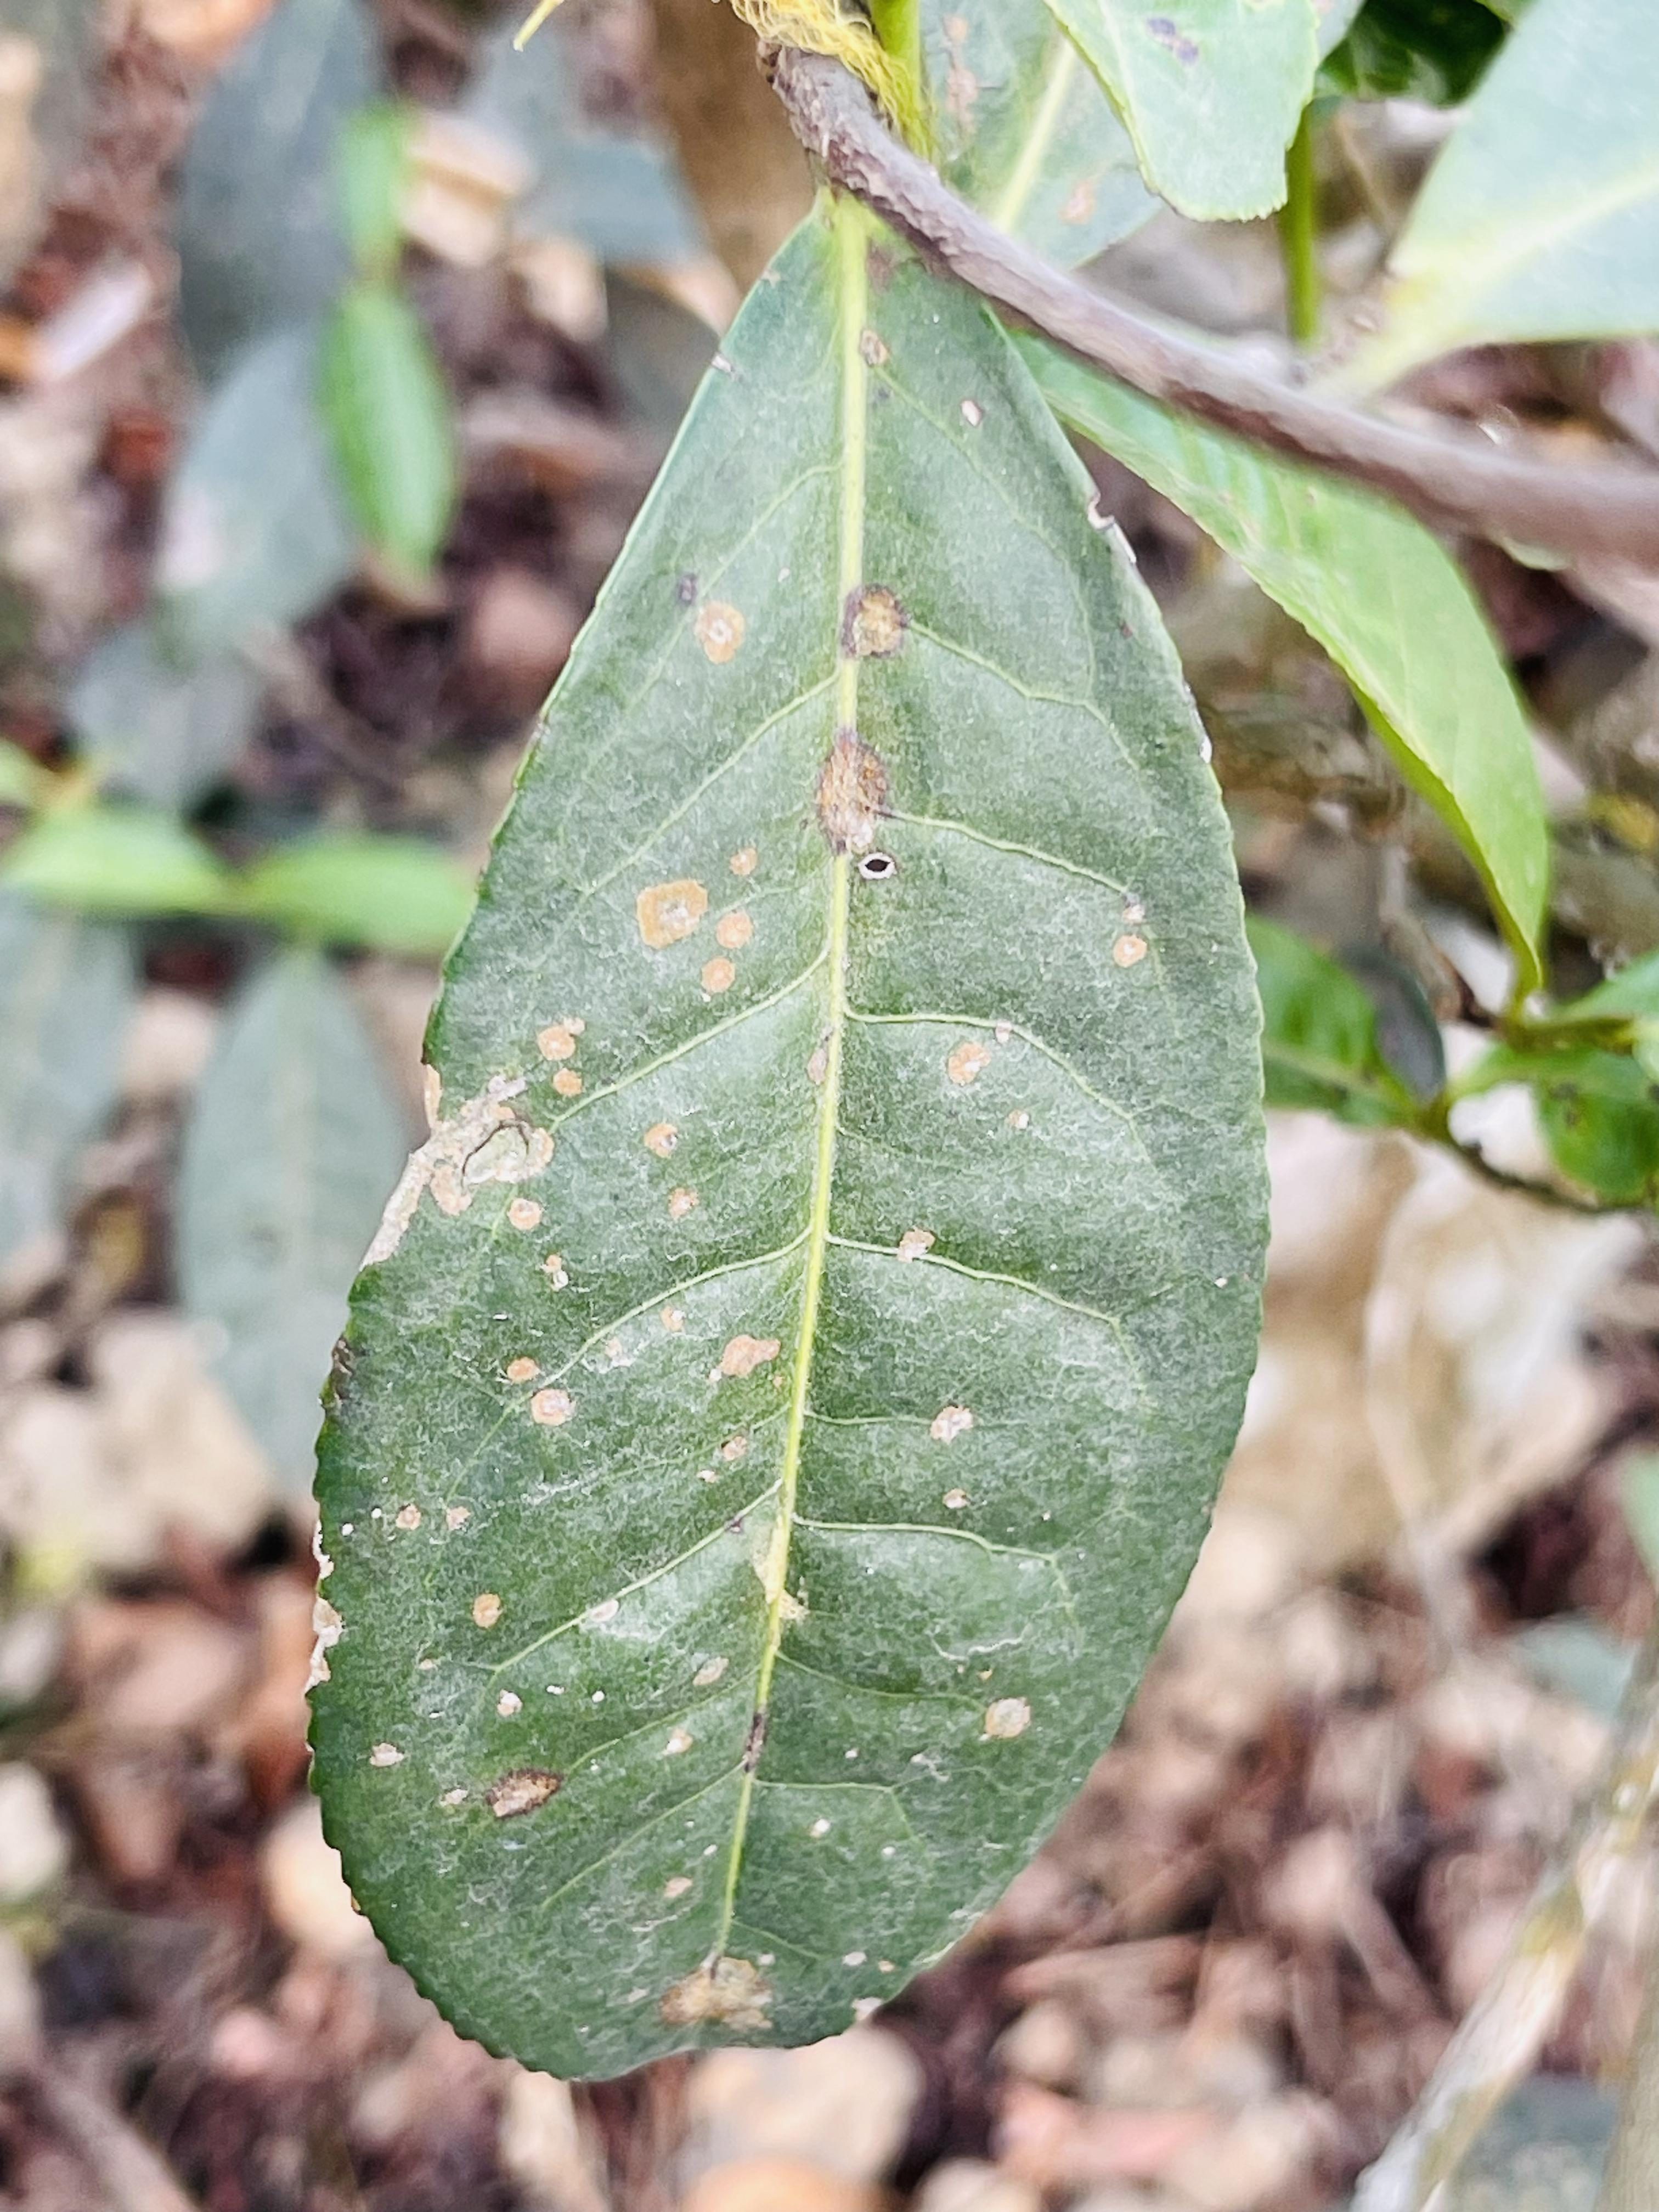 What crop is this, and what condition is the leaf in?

tea, red rust
